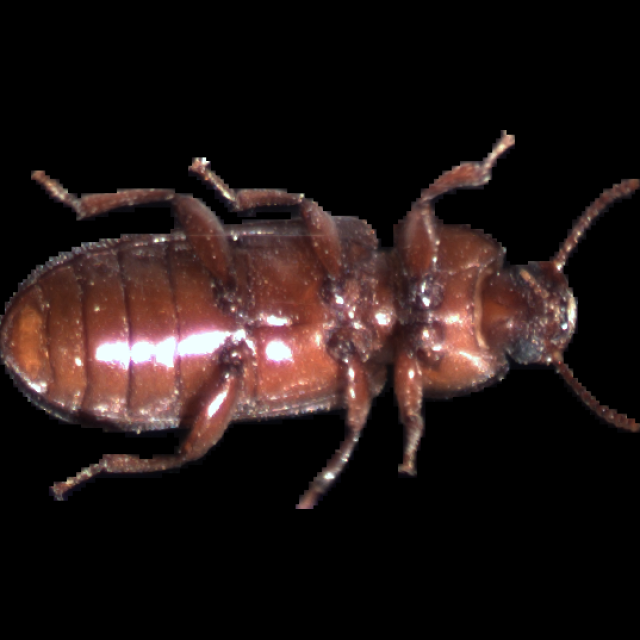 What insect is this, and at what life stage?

mealworm beetle
